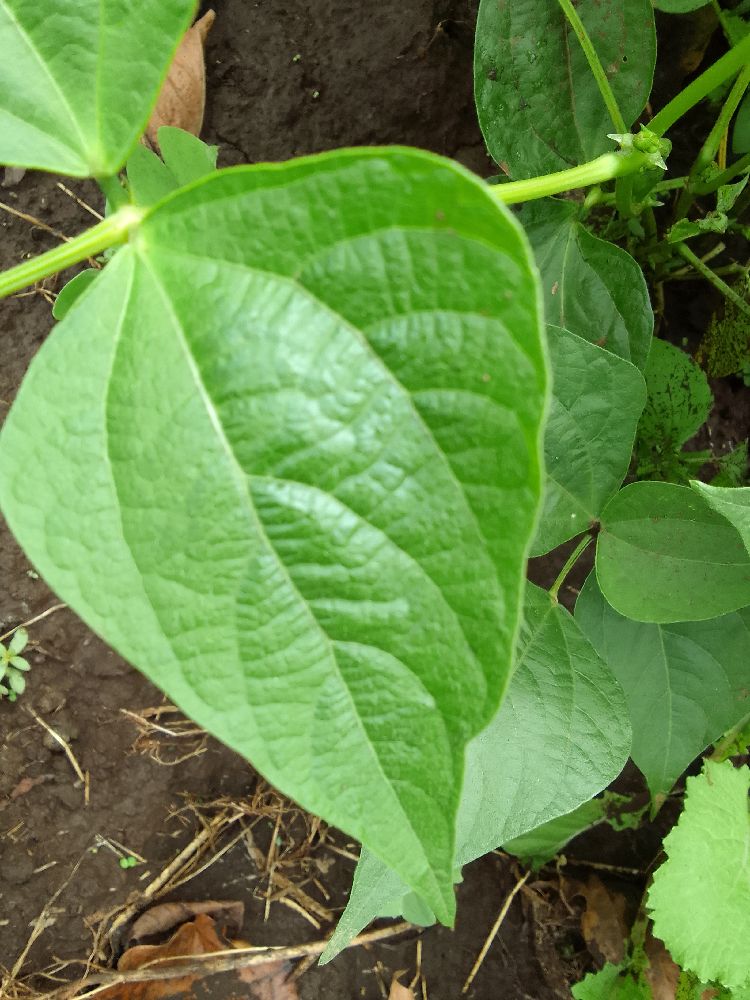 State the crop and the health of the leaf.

common bean, healthy
